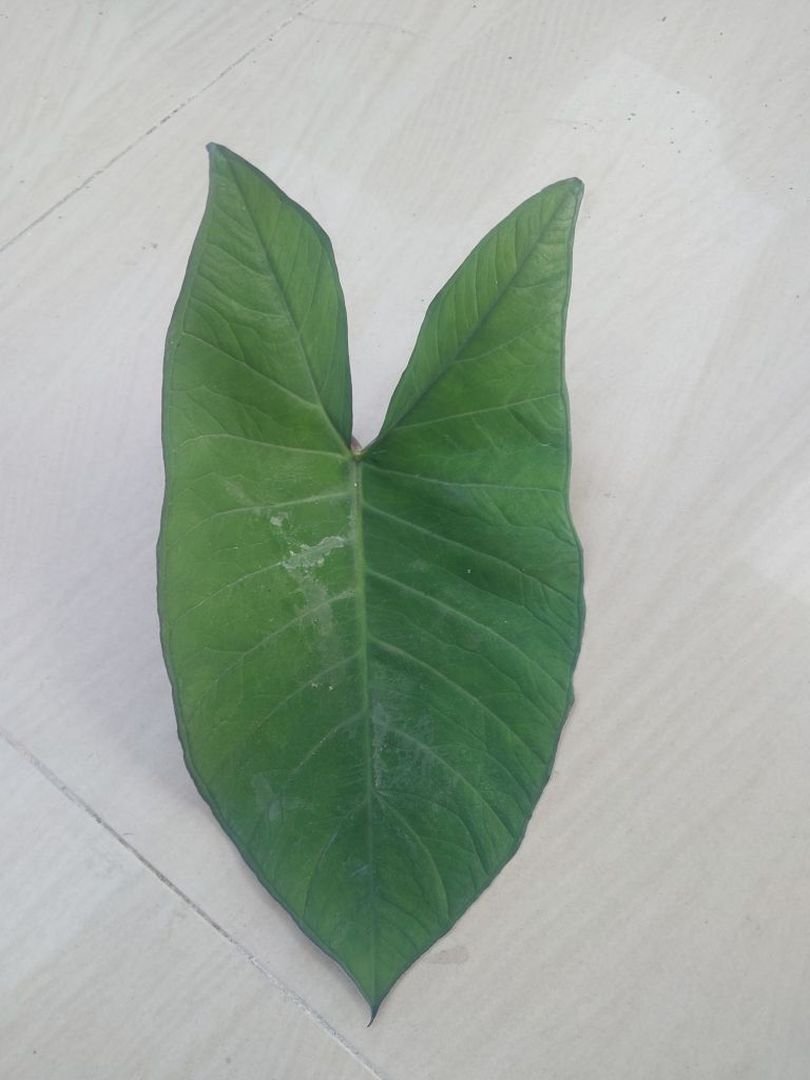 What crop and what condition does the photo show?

taro, healthy
